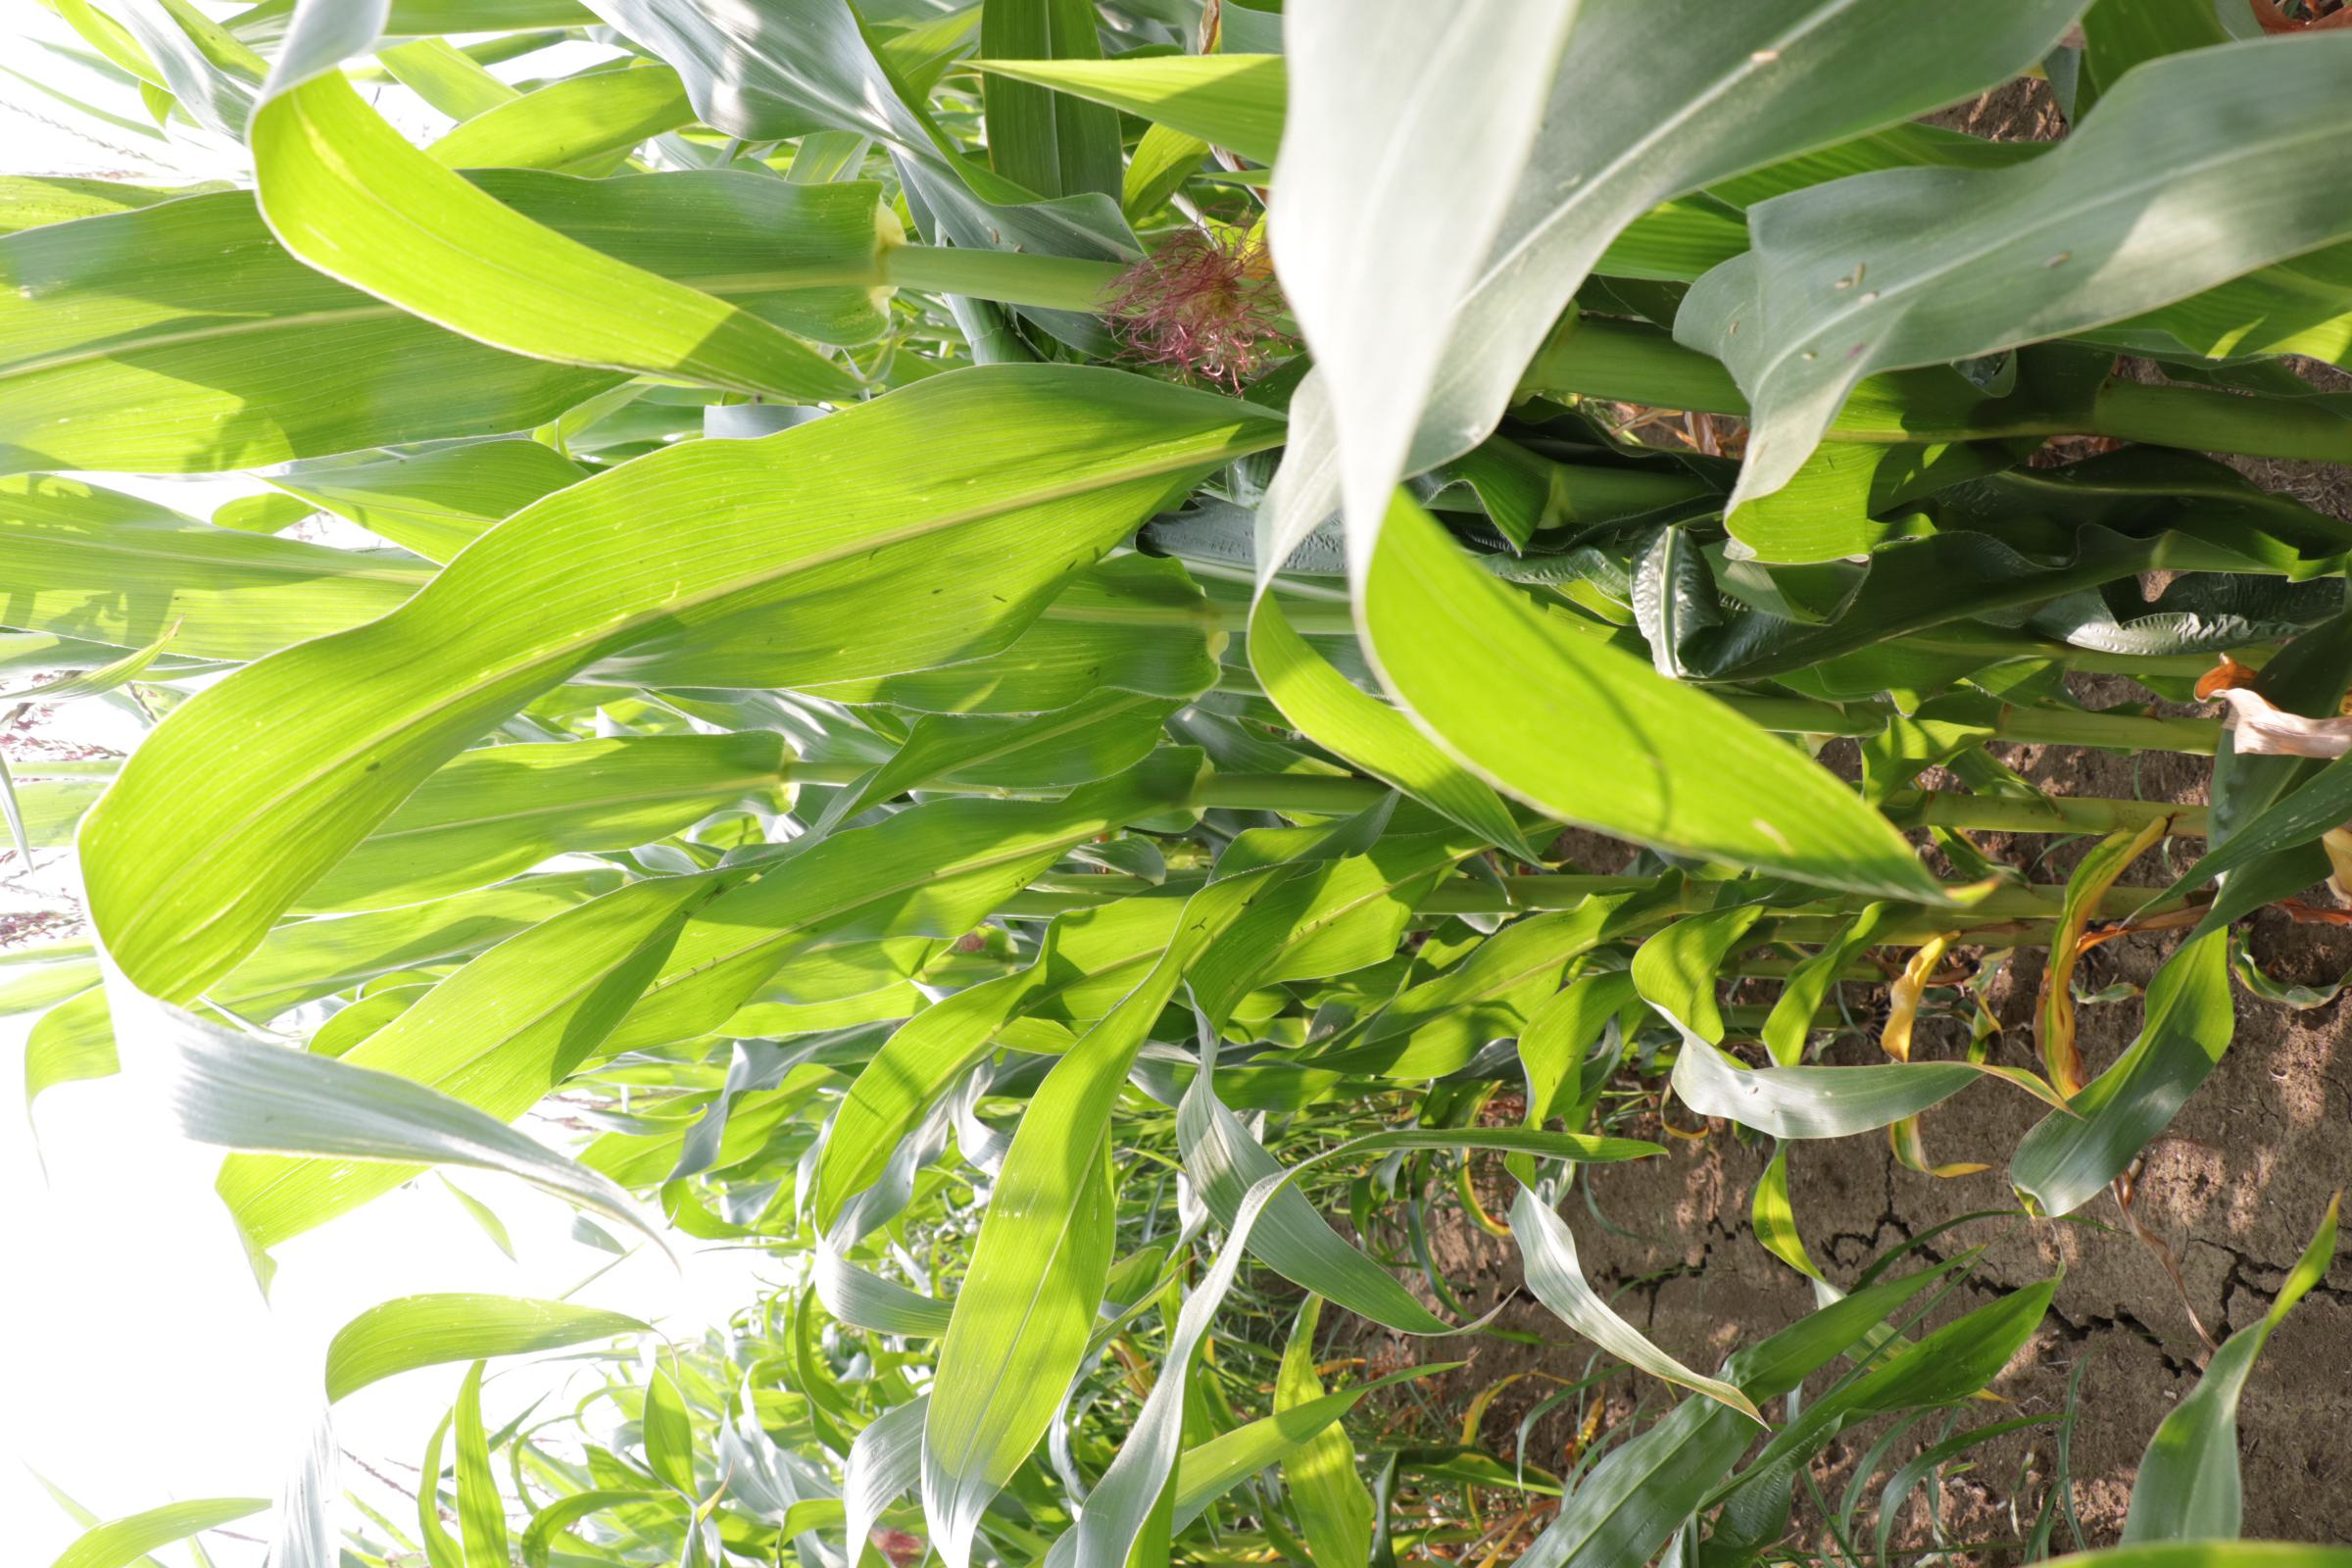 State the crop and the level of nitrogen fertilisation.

maize, full nitrogen fertilisation
